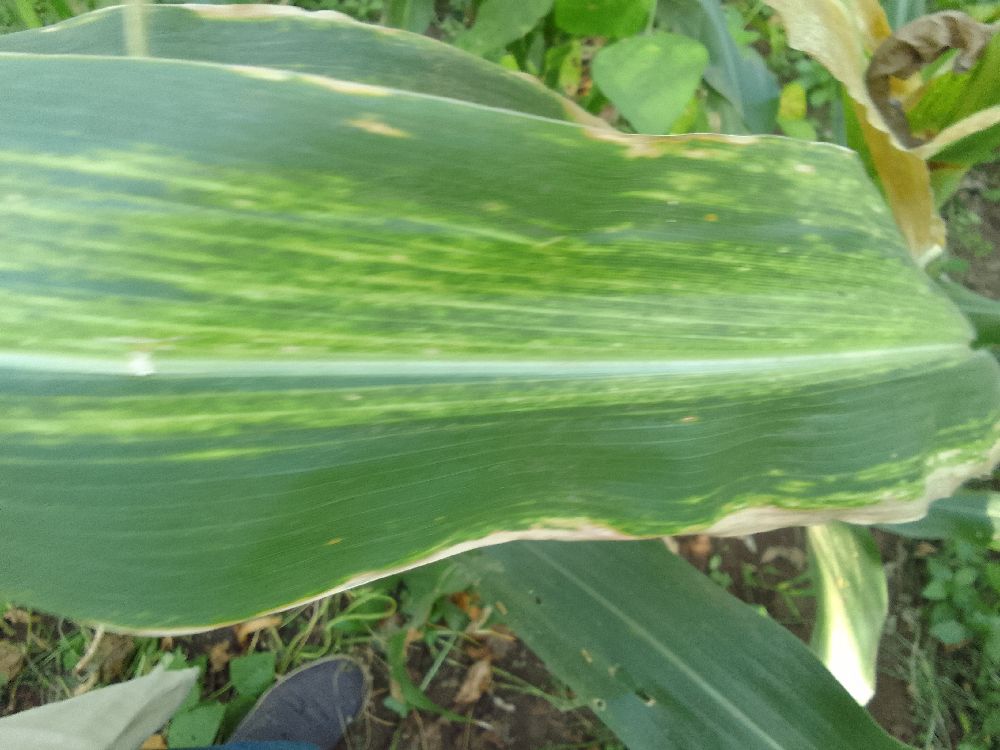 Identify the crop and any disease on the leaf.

maize, maize lethal necrosis
